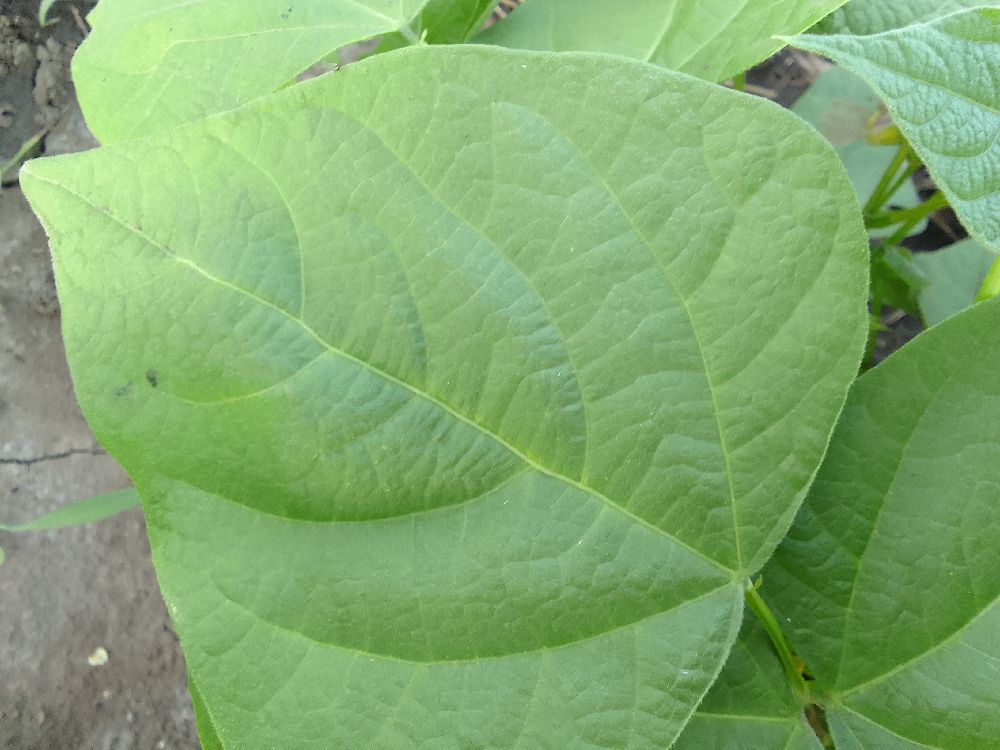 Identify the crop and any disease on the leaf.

common bean, healthy
